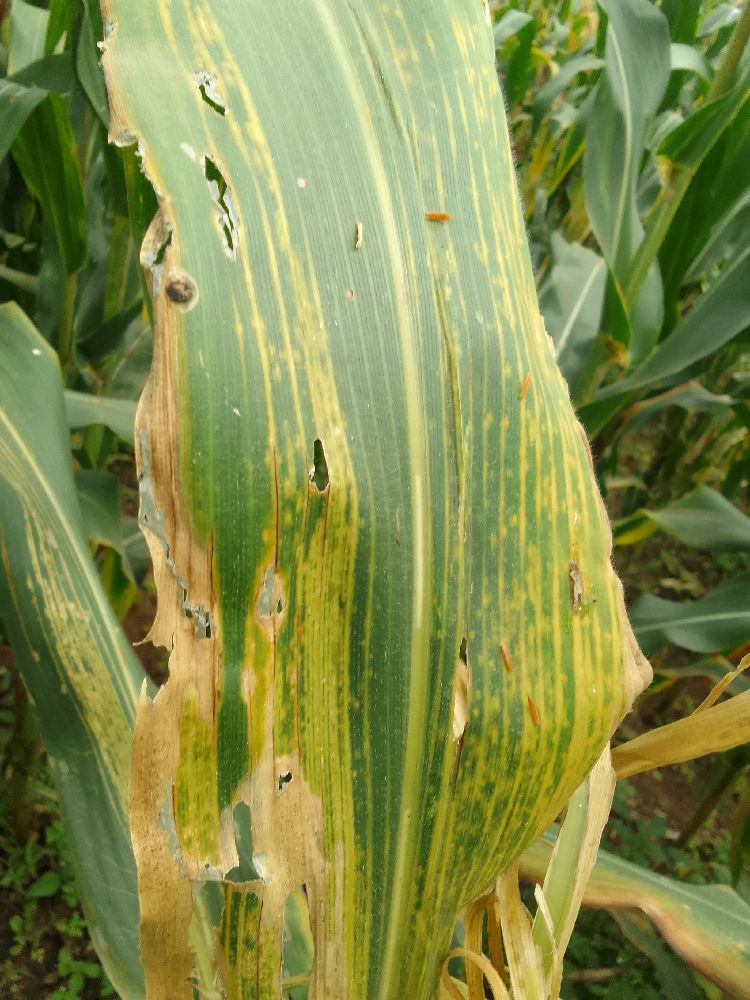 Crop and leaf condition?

maize, maize lethal necrosis
